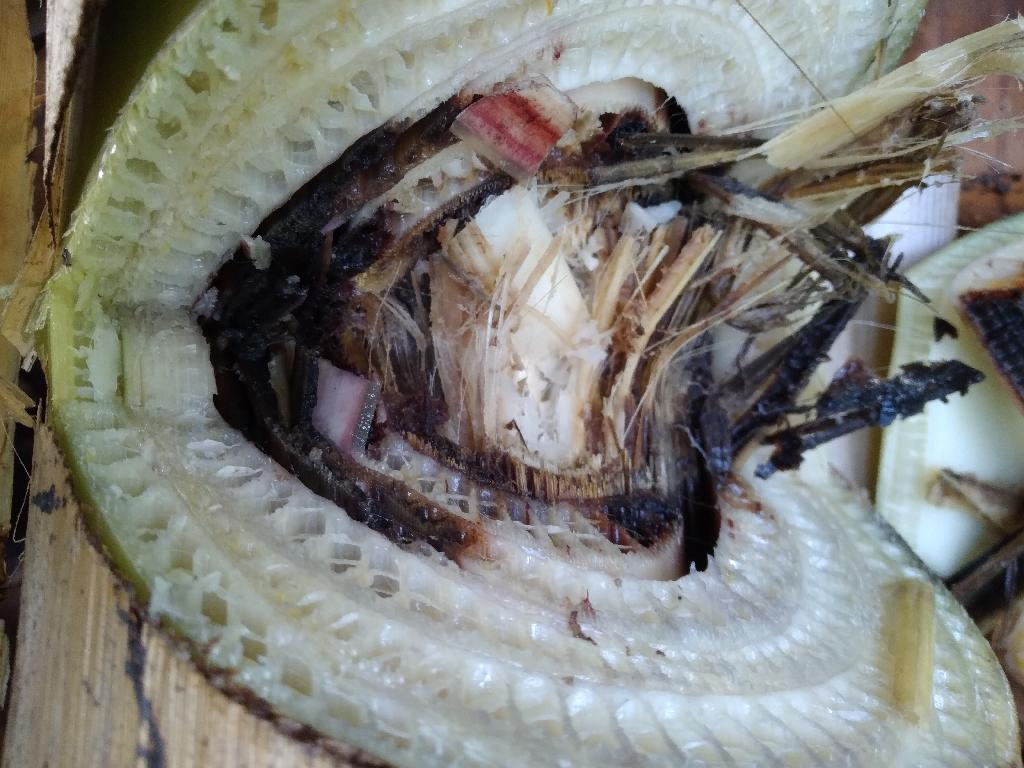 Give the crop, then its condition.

banana, fusarium wilt race 1
